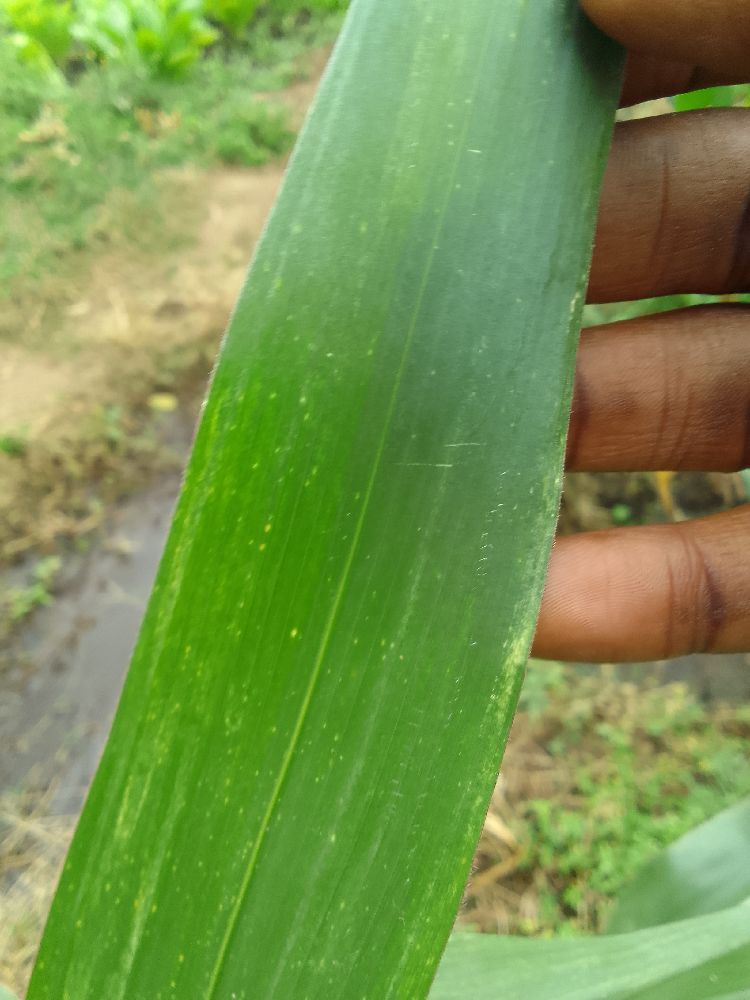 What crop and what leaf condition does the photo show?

maize, healthy
